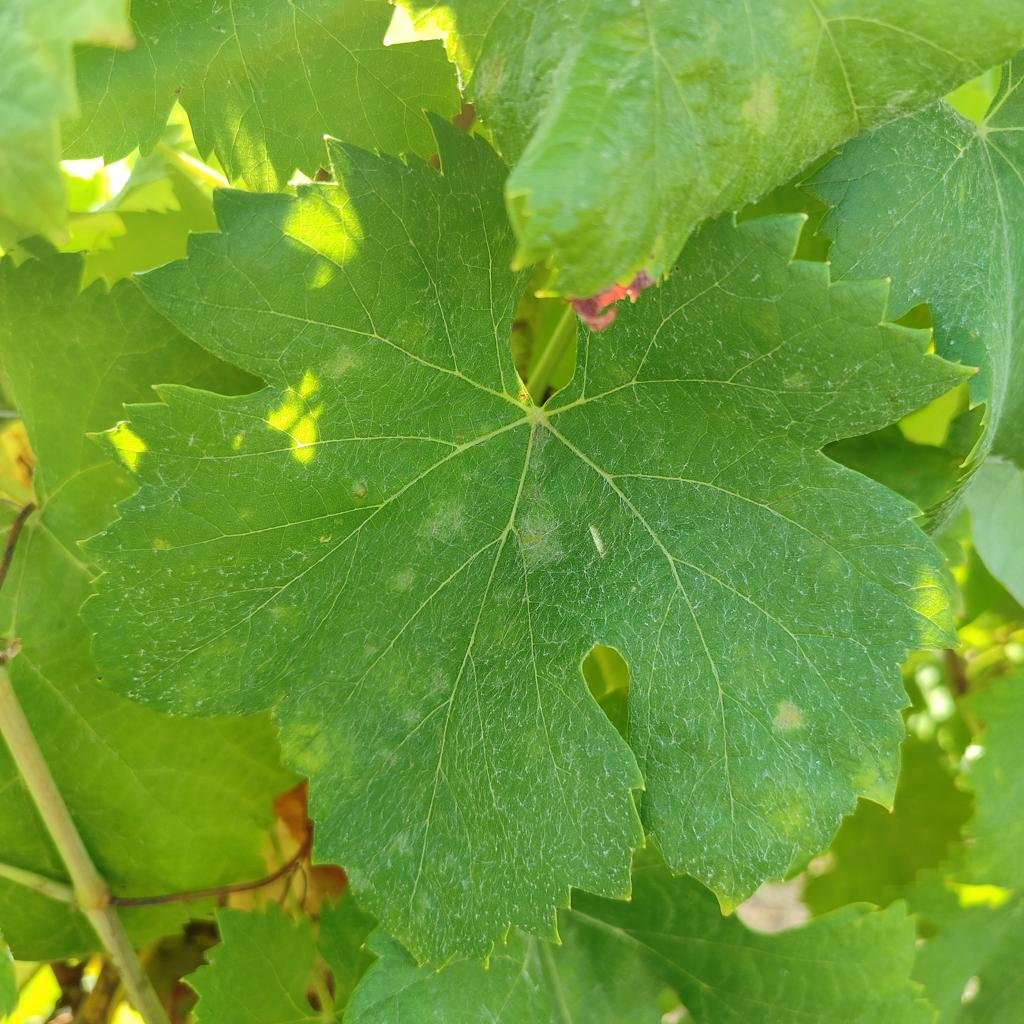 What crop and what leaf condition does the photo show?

grapevine, powdery mildew
